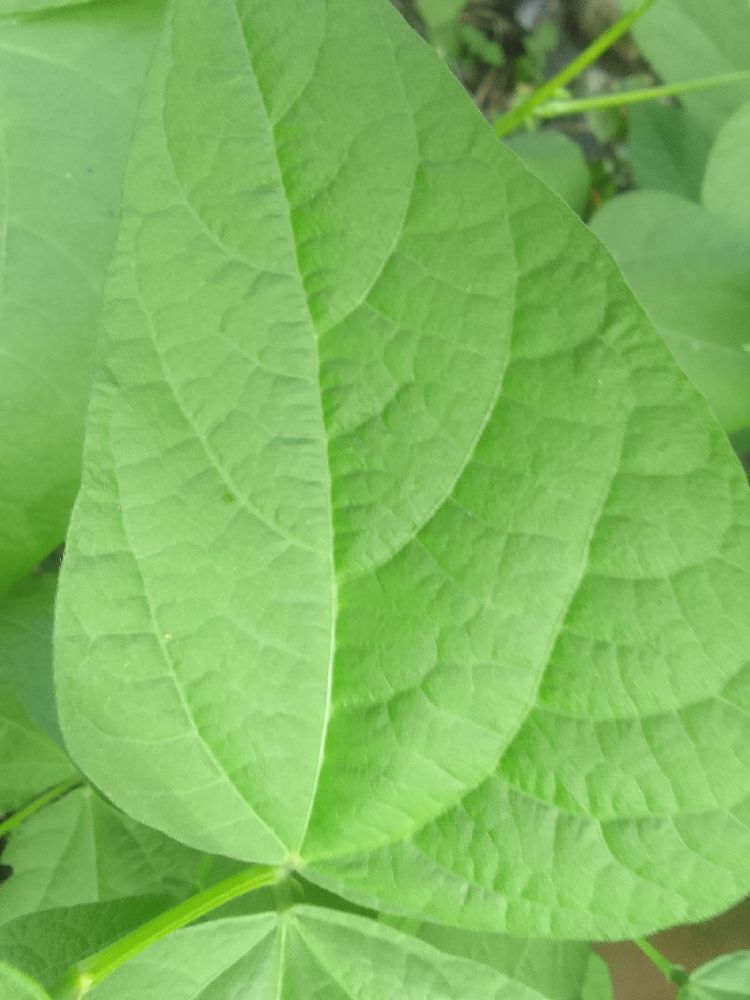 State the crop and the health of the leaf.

common bean, healthy
